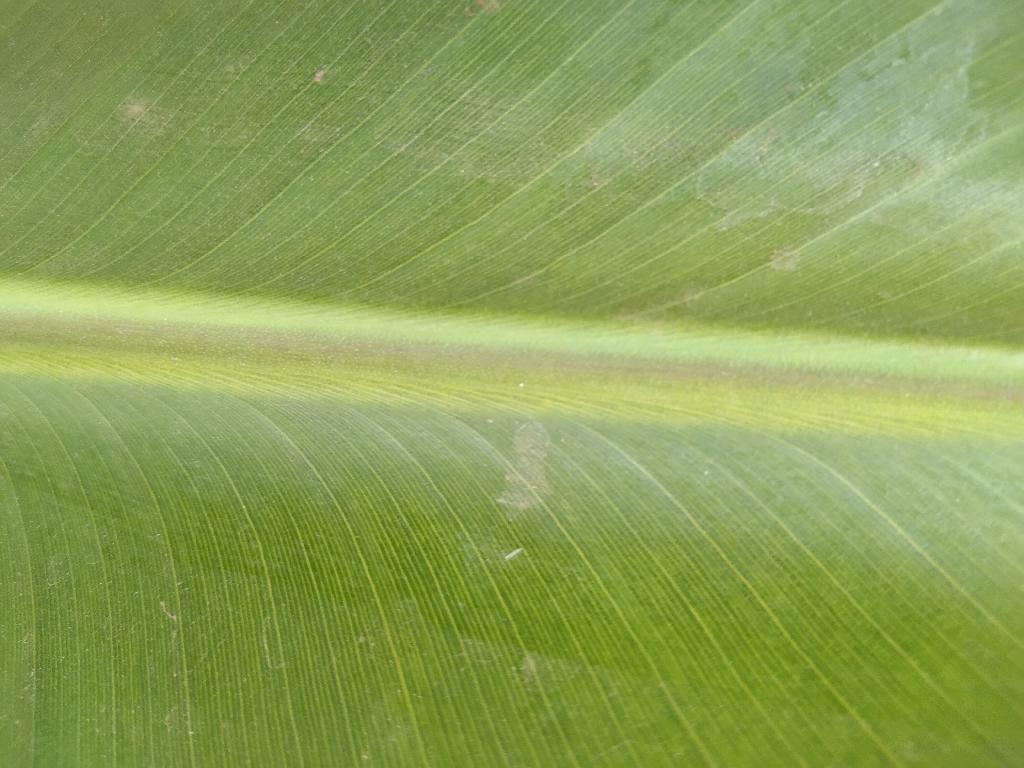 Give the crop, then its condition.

banana, healthy
